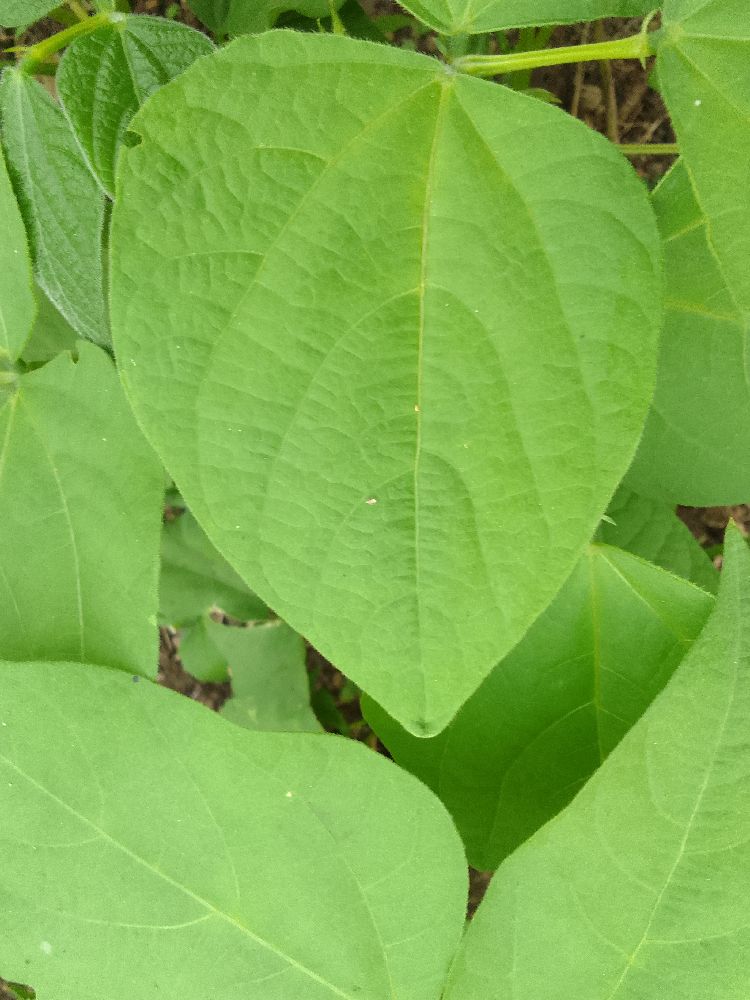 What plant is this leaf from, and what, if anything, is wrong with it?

common bean, healthy
